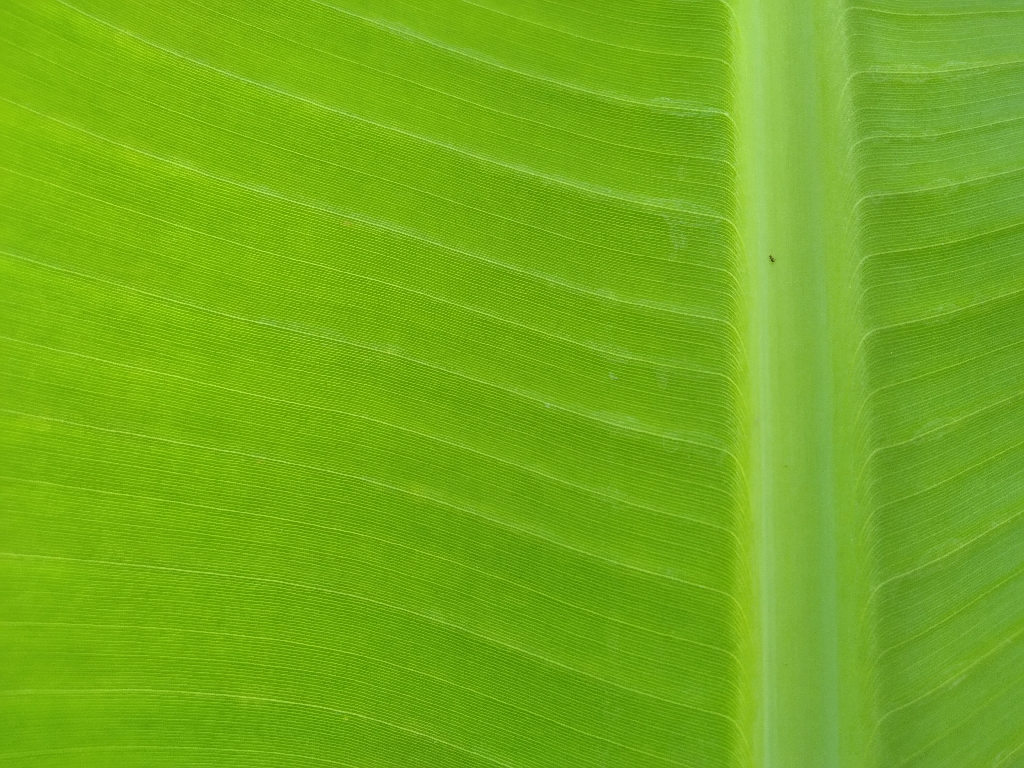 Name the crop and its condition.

banana, healthy
